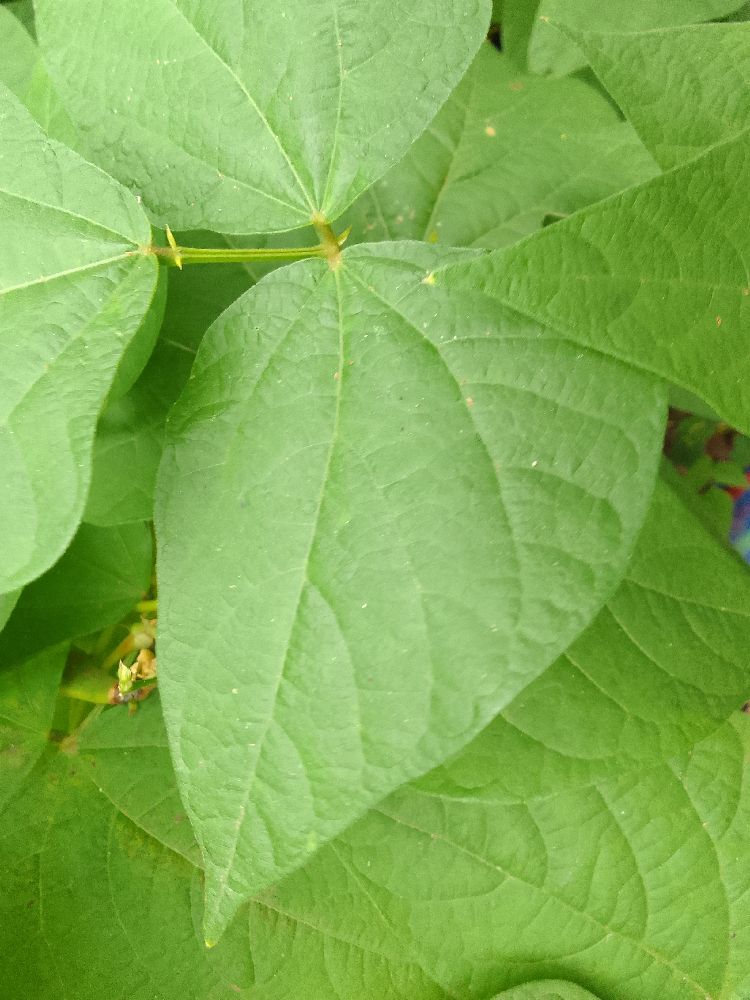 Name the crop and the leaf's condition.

common bean, healthy
